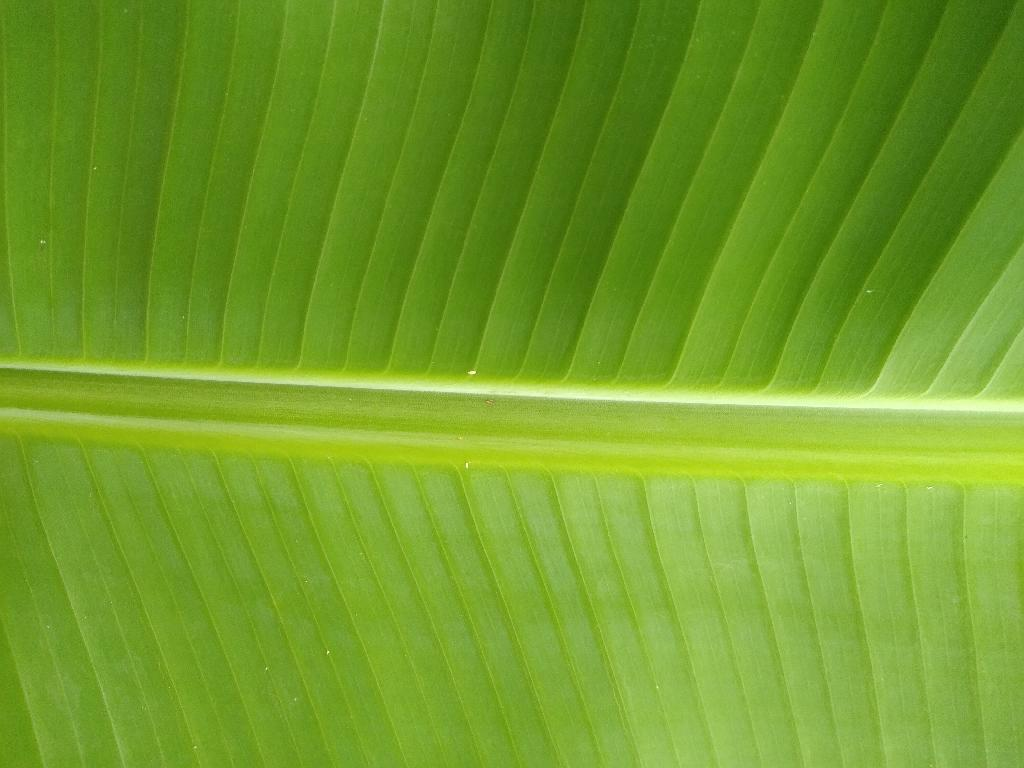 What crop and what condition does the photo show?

banana, healthy
